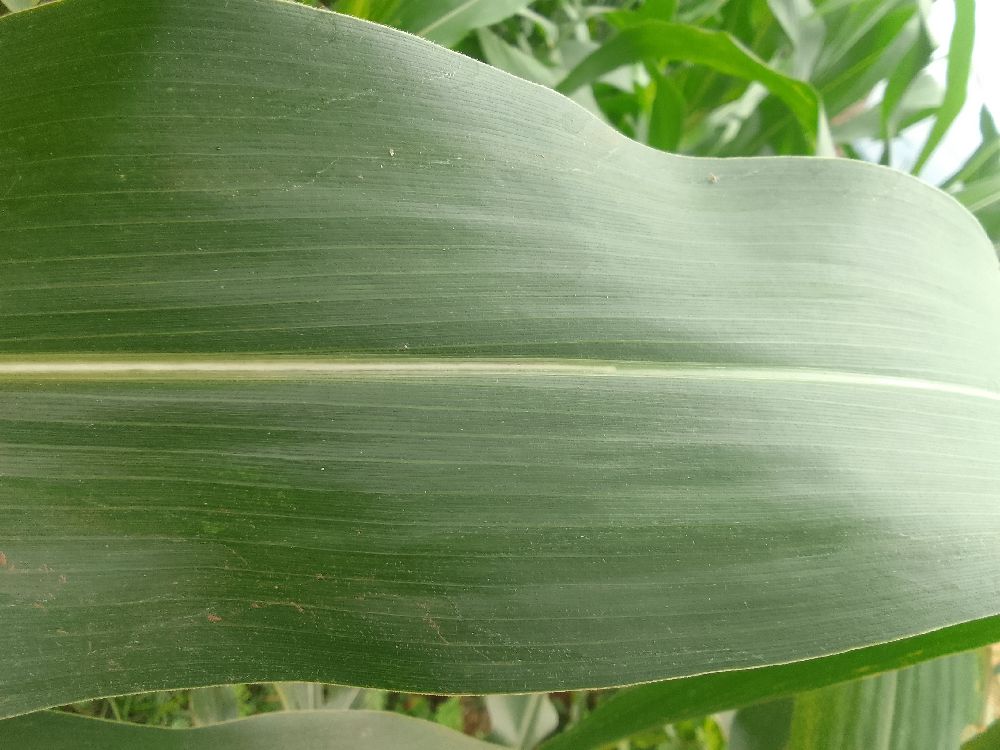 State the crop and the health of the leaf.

maize, healthy
